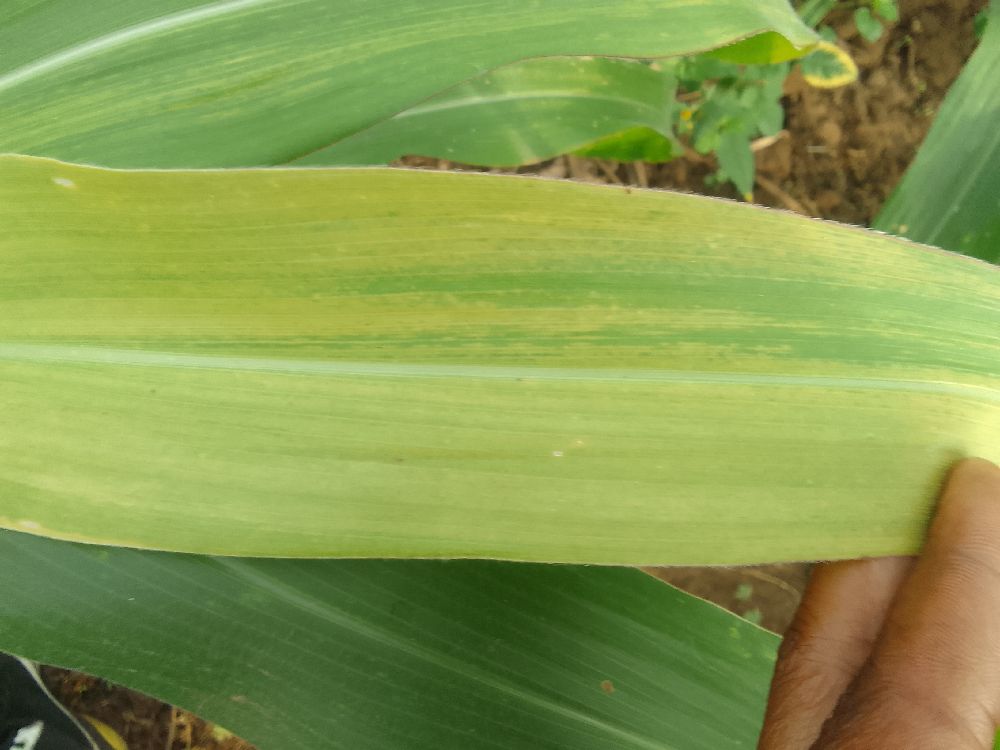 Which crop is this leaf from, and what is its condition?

maize, maize lethal necrosis
